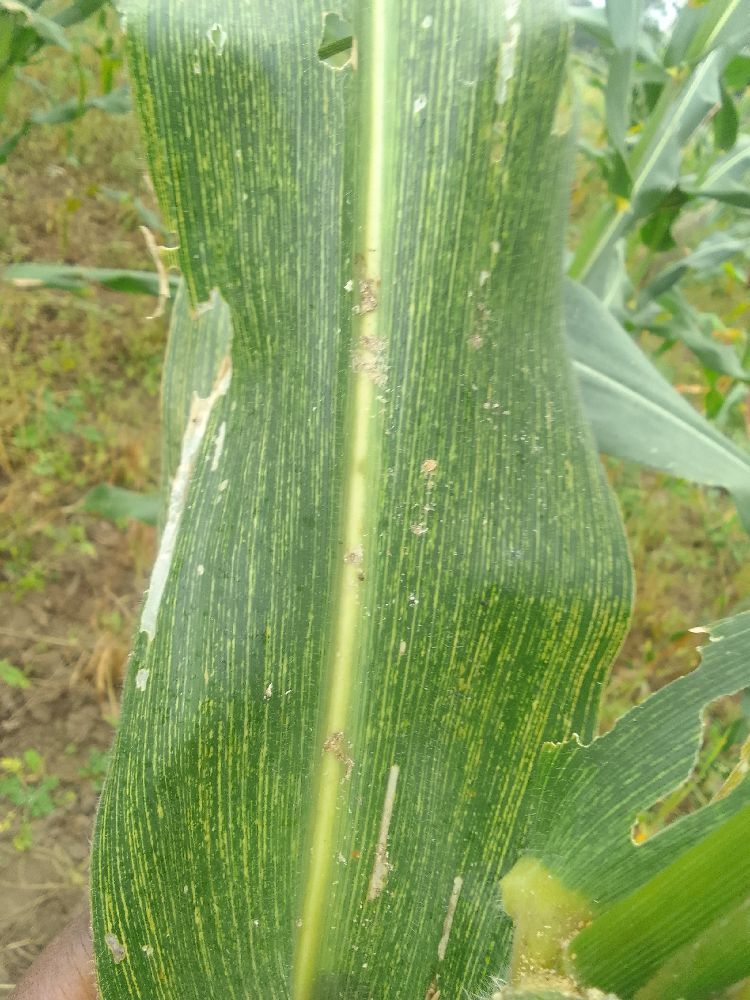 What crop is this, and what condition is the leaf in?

maize, maize streak virus
